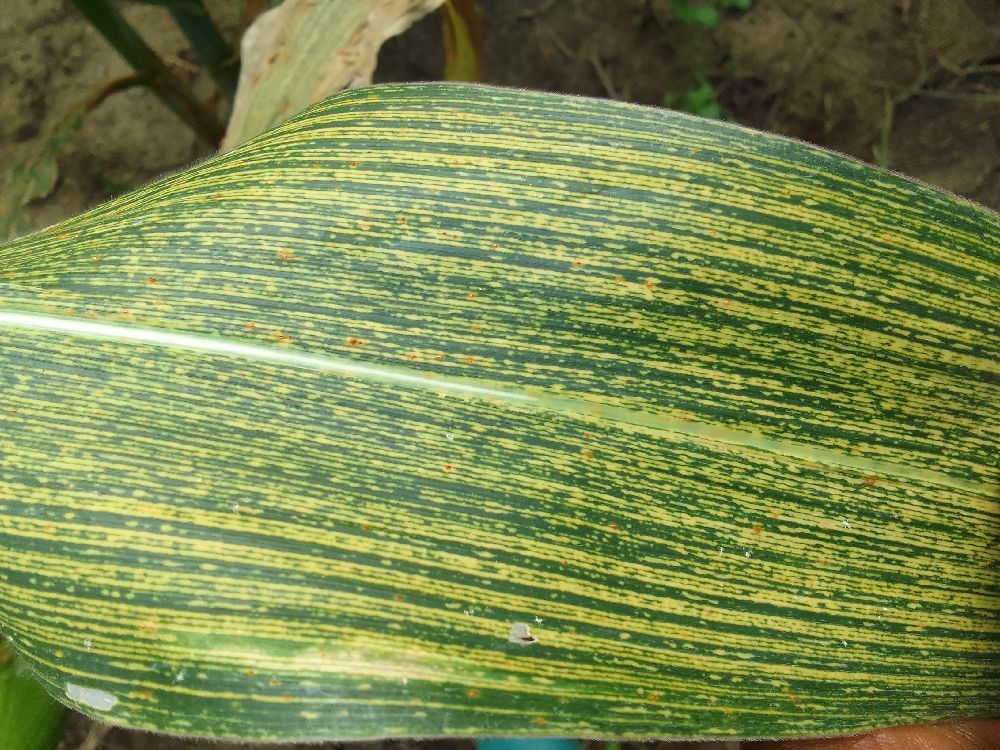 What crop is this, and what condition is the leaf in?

maize, maize streak virus
